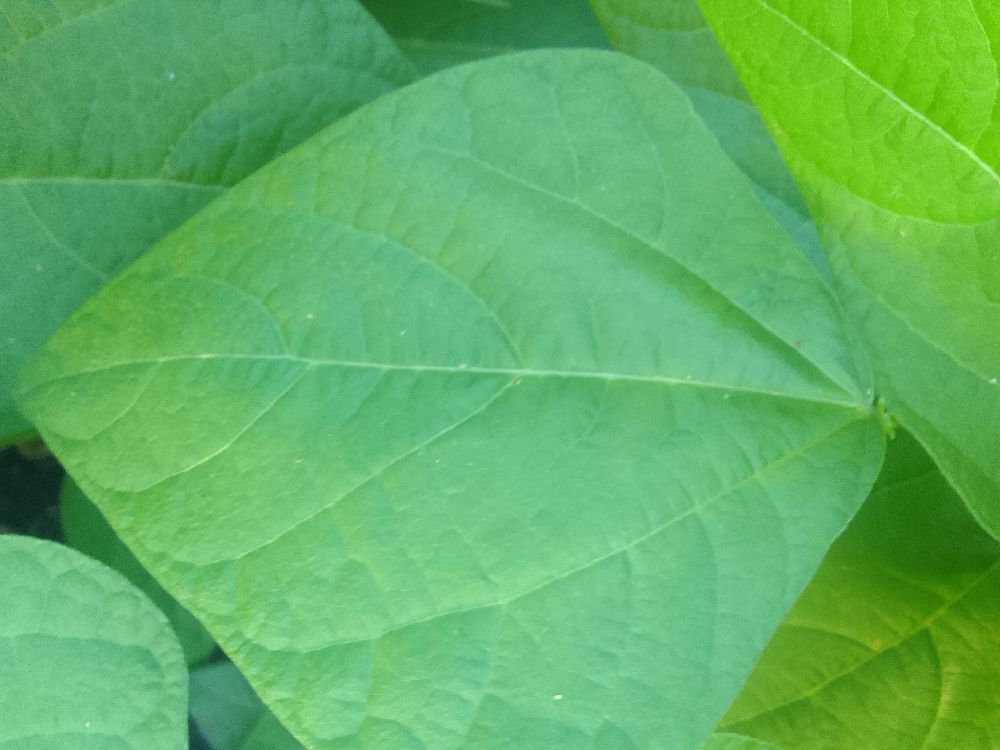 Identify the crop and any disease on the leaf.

common bean, healthy
